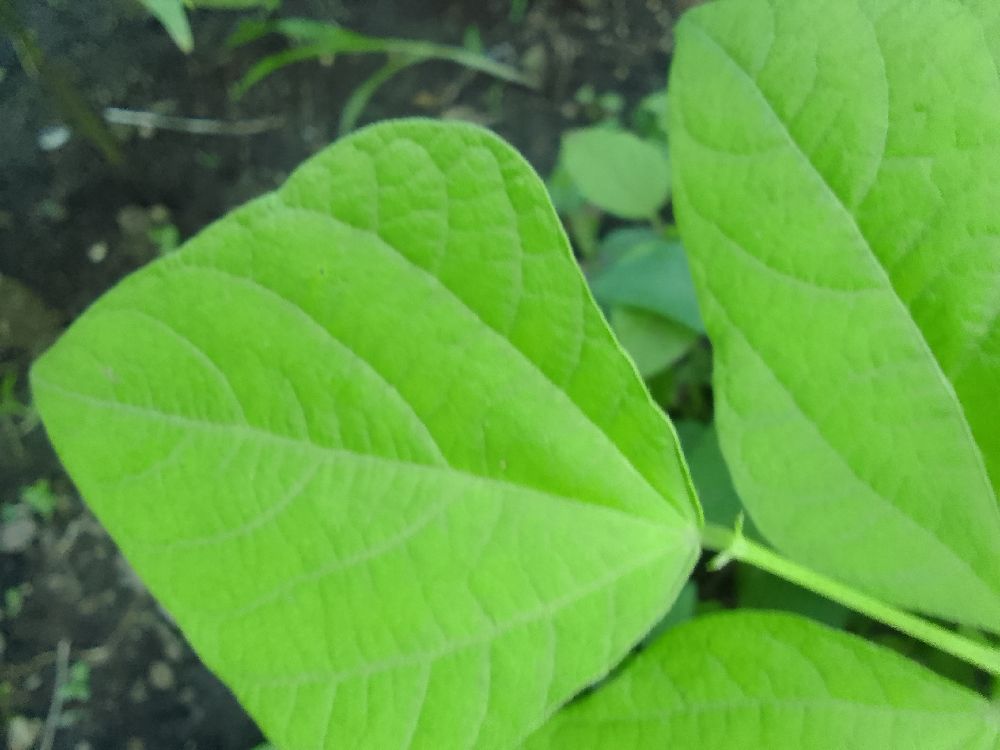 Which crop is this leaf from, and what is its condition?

common bean, healthy
